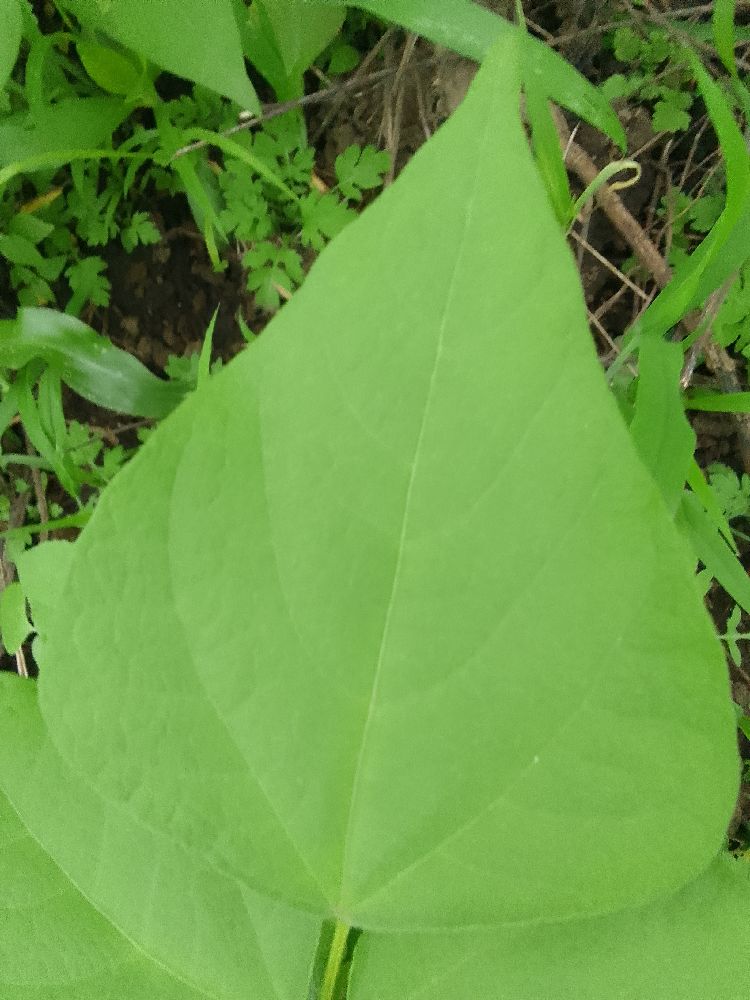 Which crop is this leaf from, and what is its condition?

common bean, healthy
